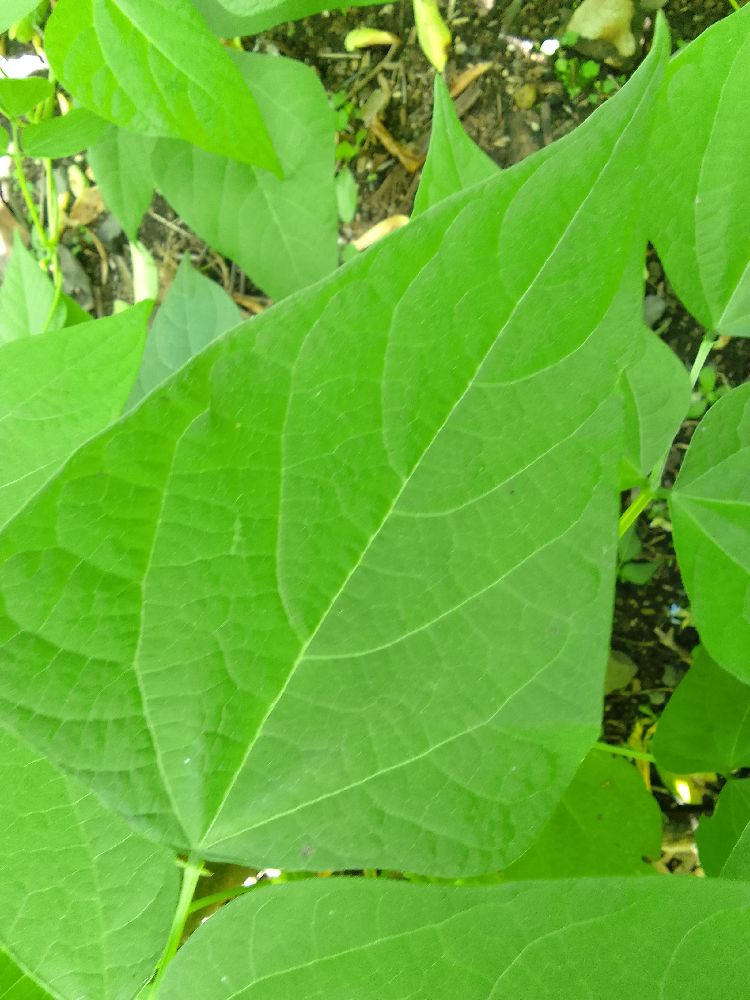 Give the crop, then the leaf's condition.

common bean, healthy
